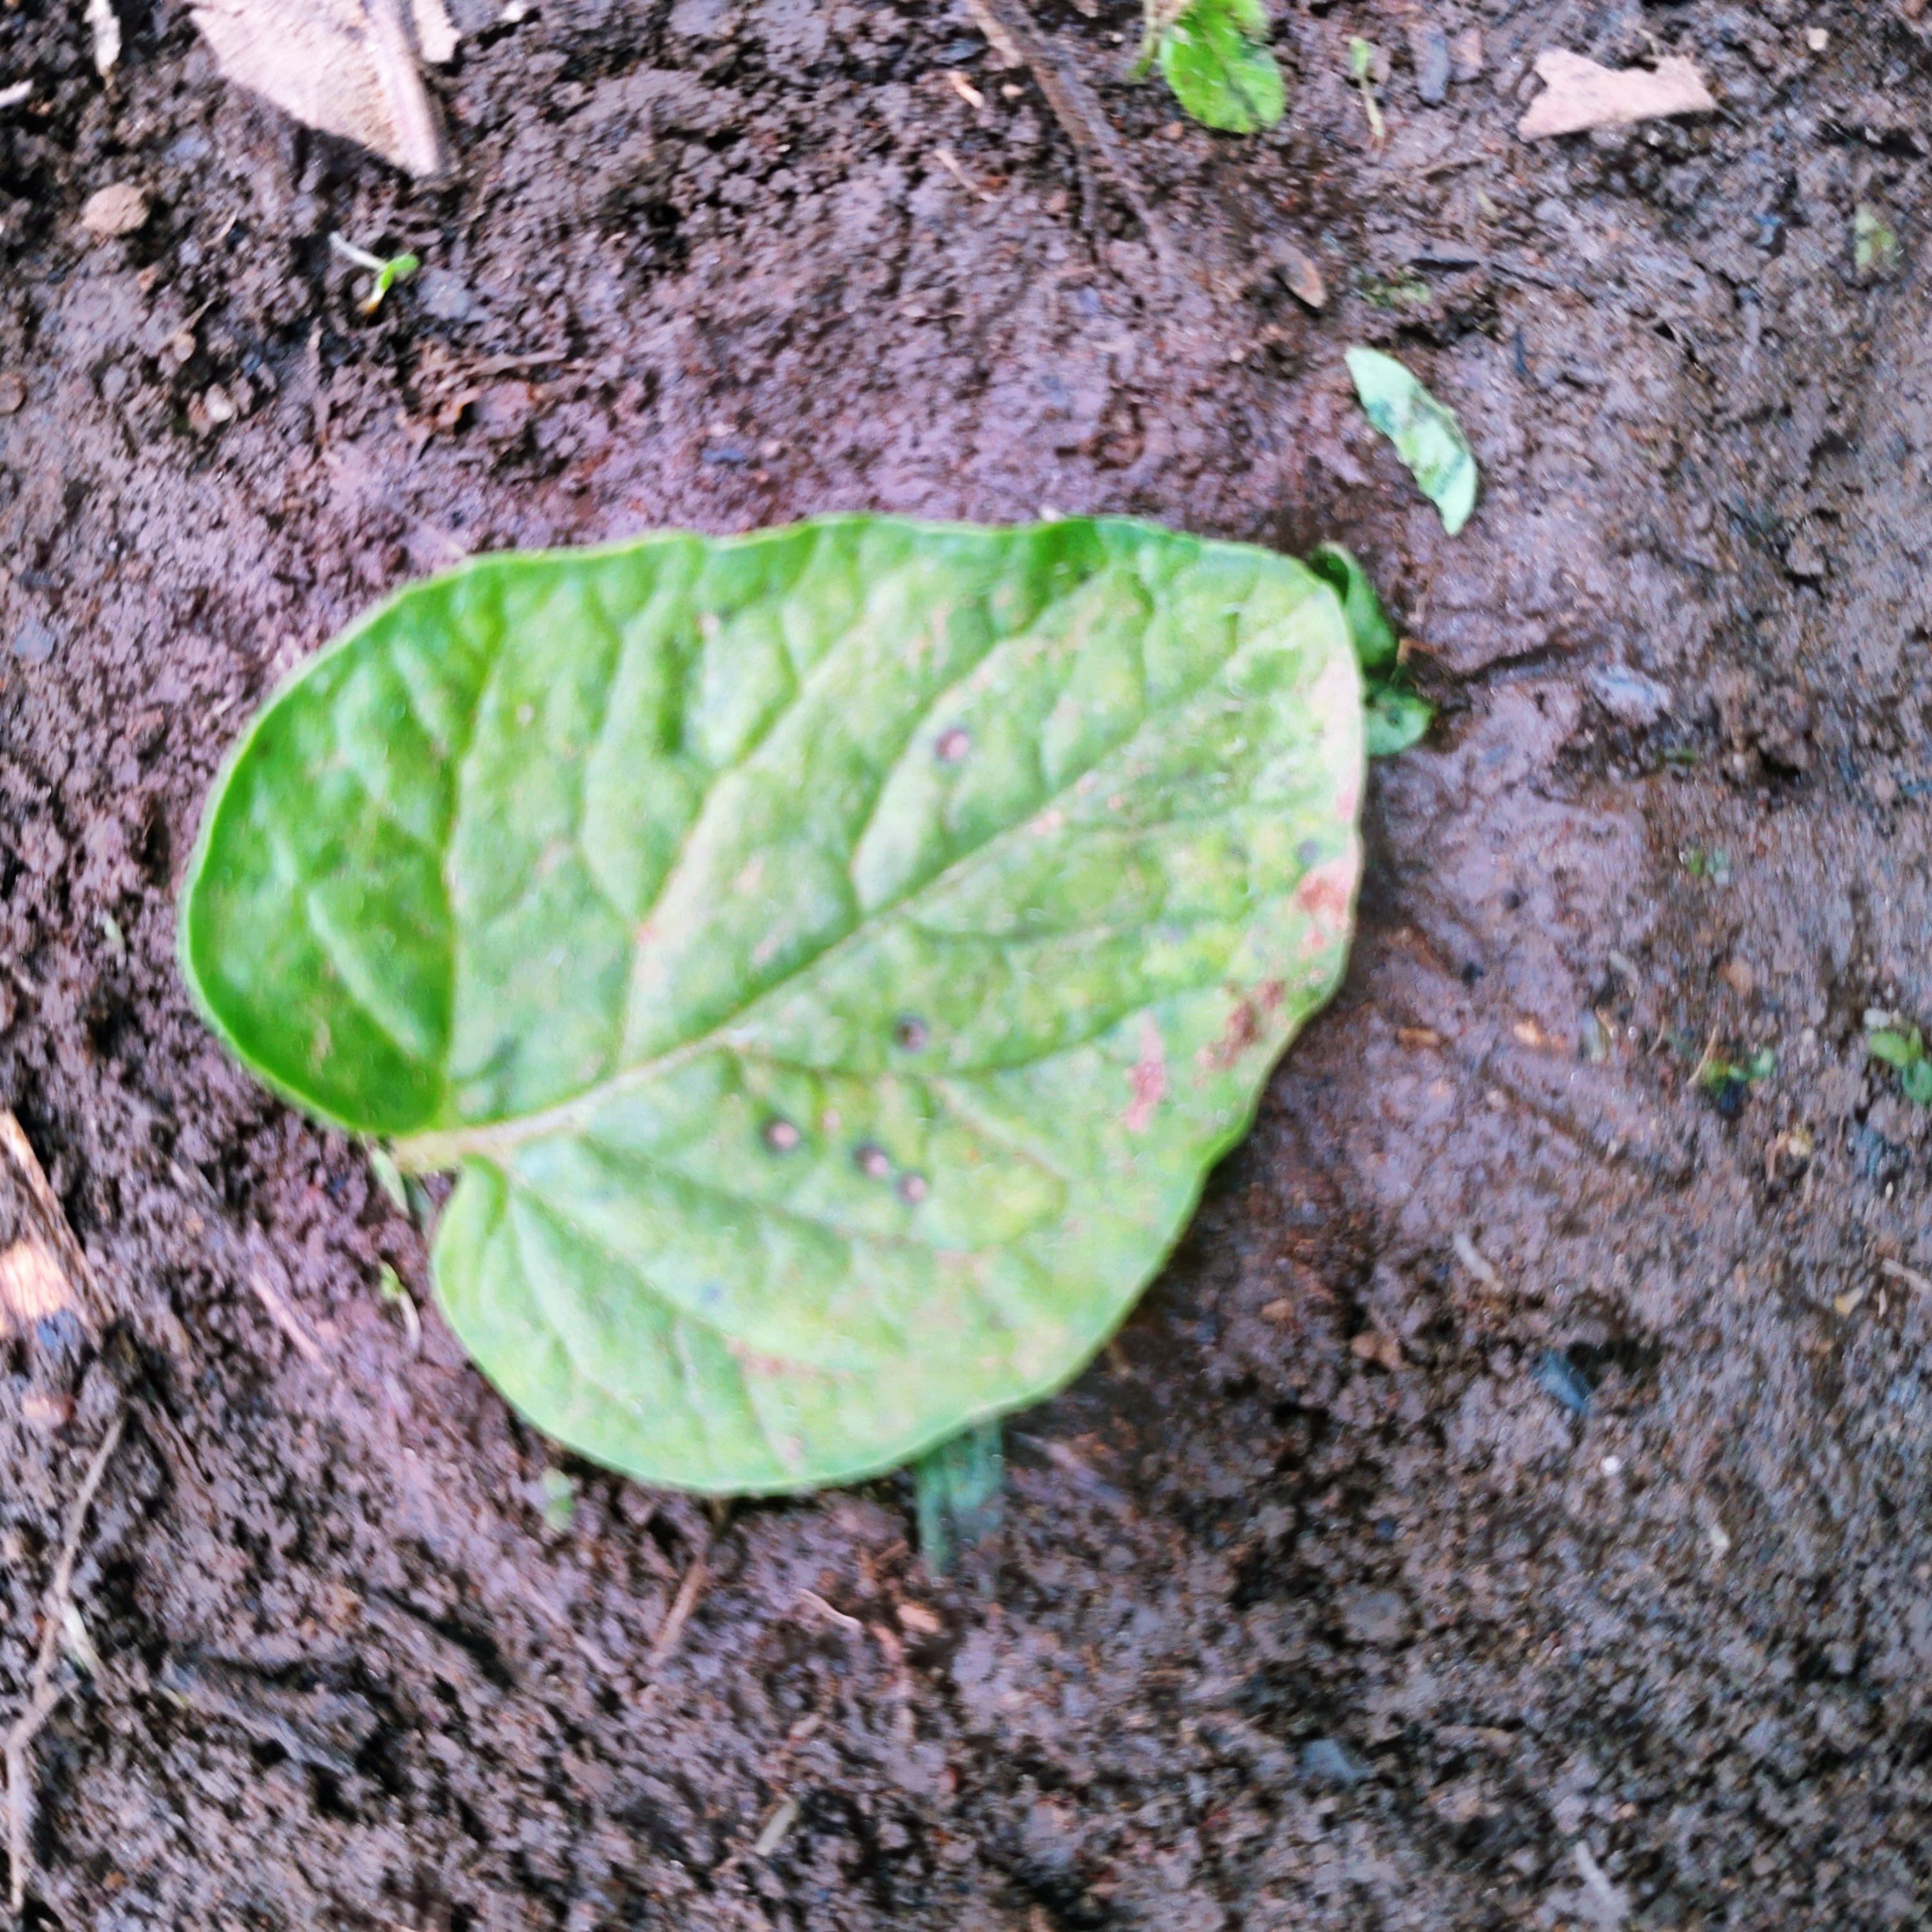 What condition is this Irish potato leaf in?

late blight
